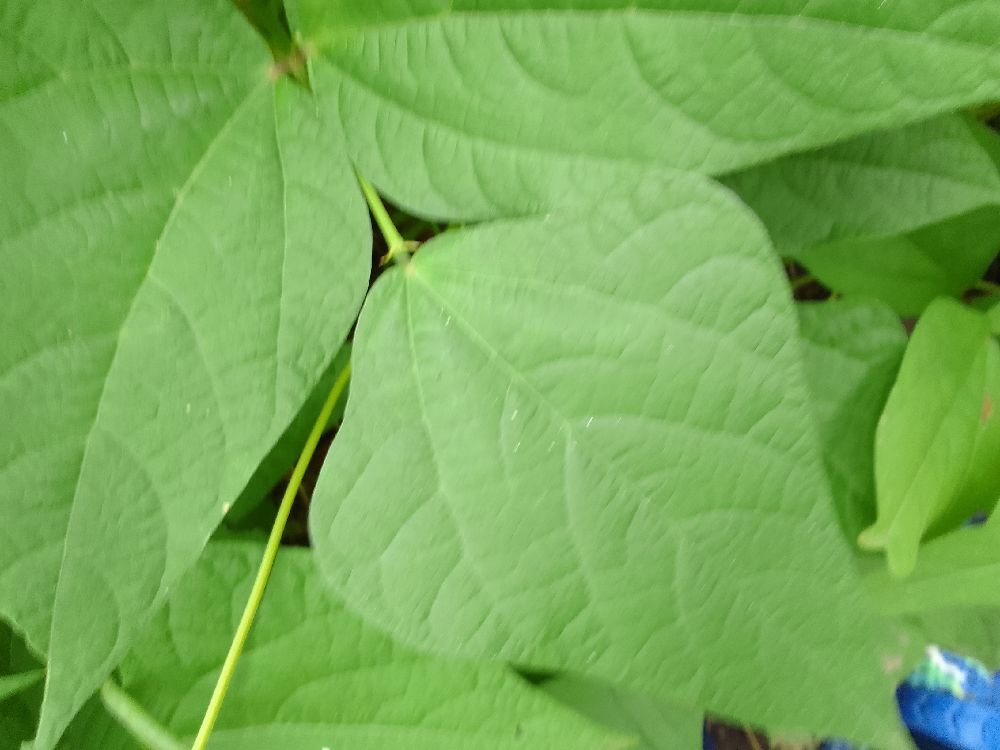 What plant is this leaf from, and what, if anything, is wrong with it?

common bean, healthy
